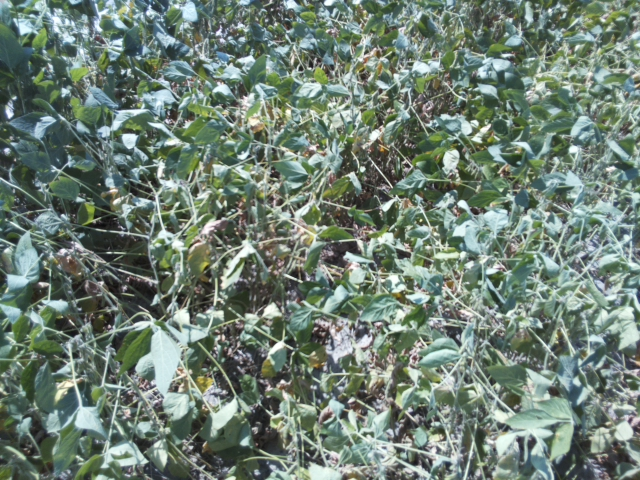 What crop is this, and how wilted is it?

soybean, moderate turgor loss in upper canopy
